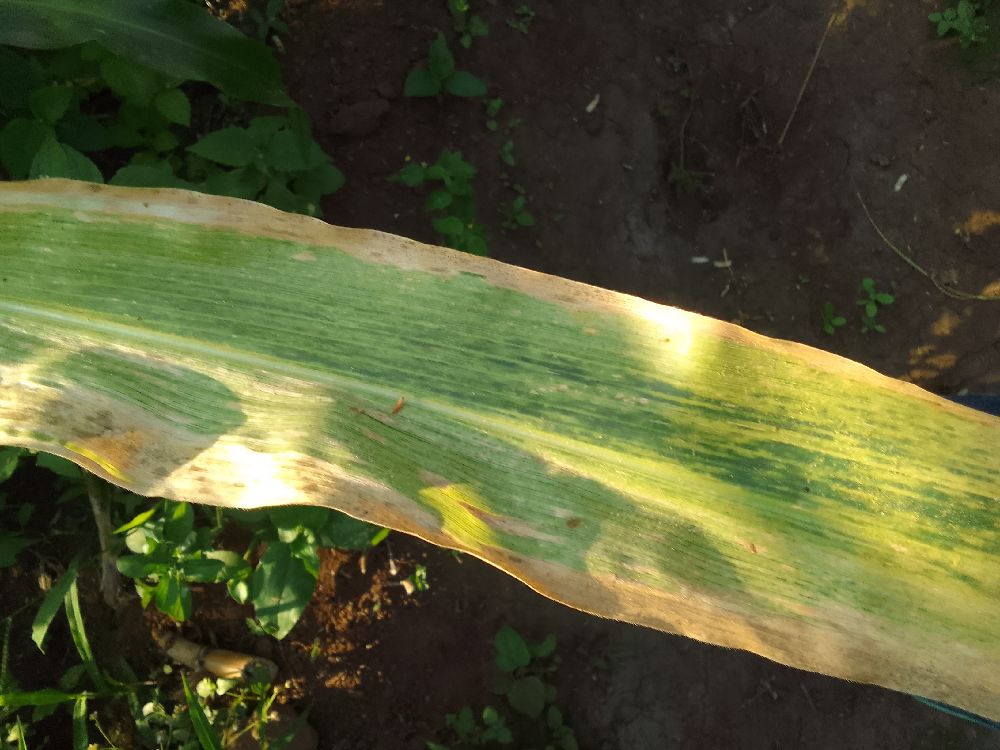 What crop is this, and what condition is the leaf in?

maize, maize lethal necrosis
